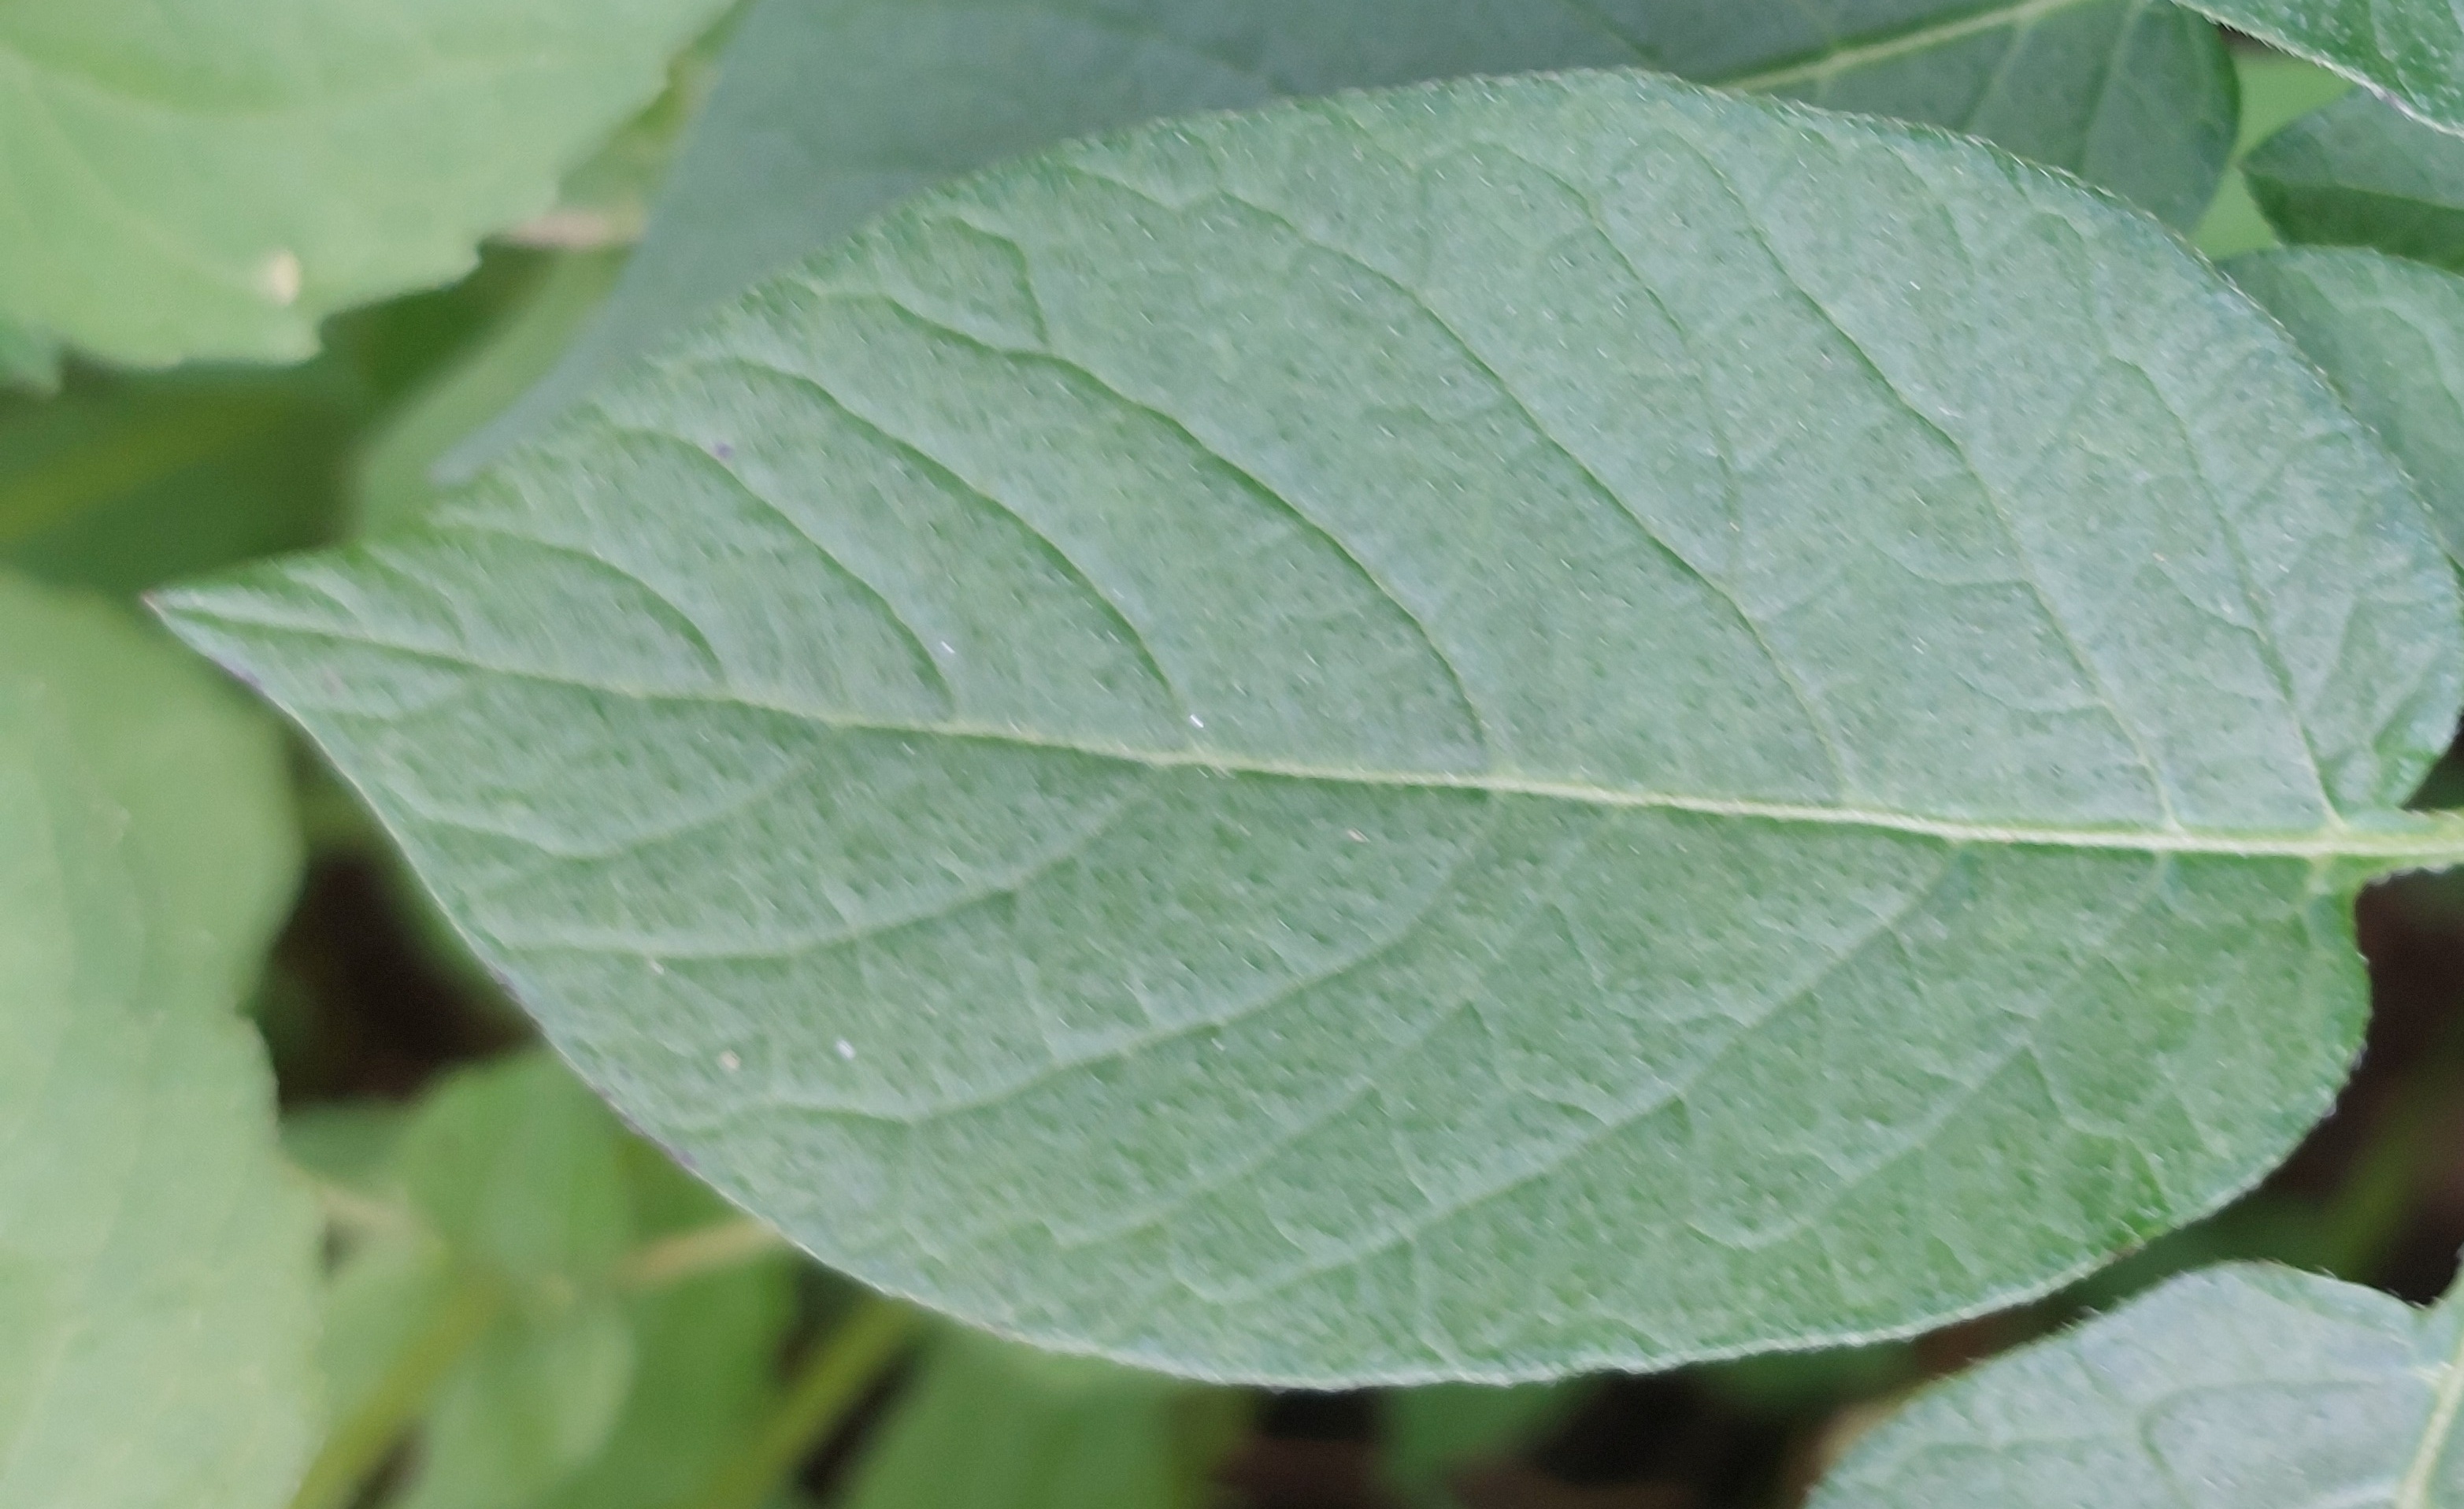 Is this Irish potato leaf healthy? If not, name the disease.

healthy
